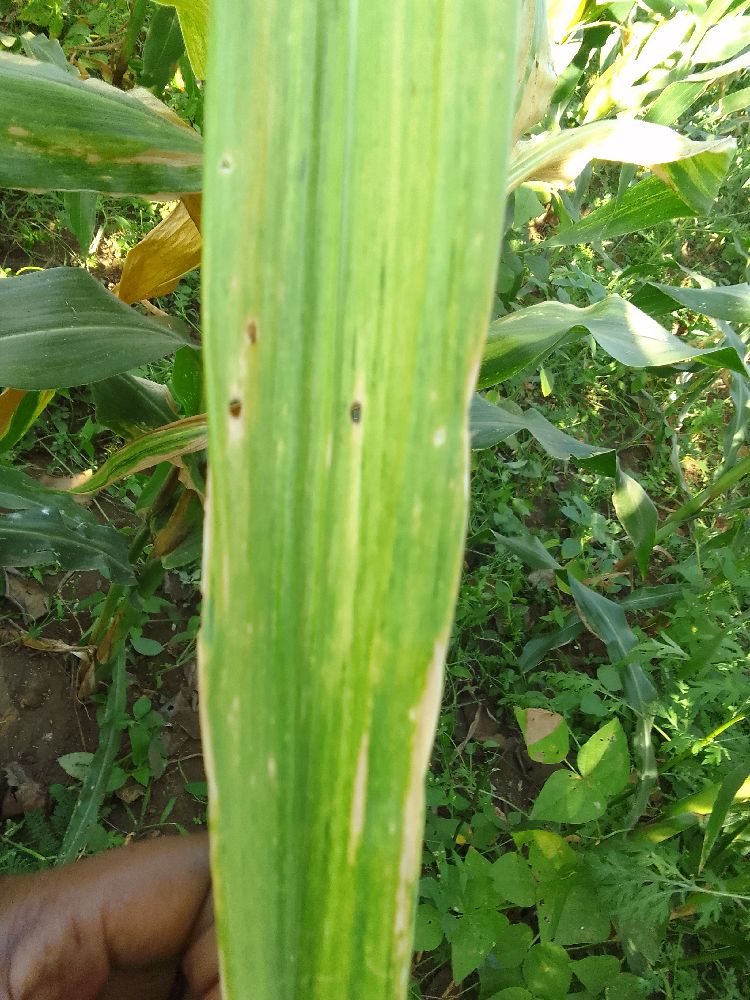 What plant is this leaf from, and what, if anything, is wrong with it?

maize, maize lethal necrosis
